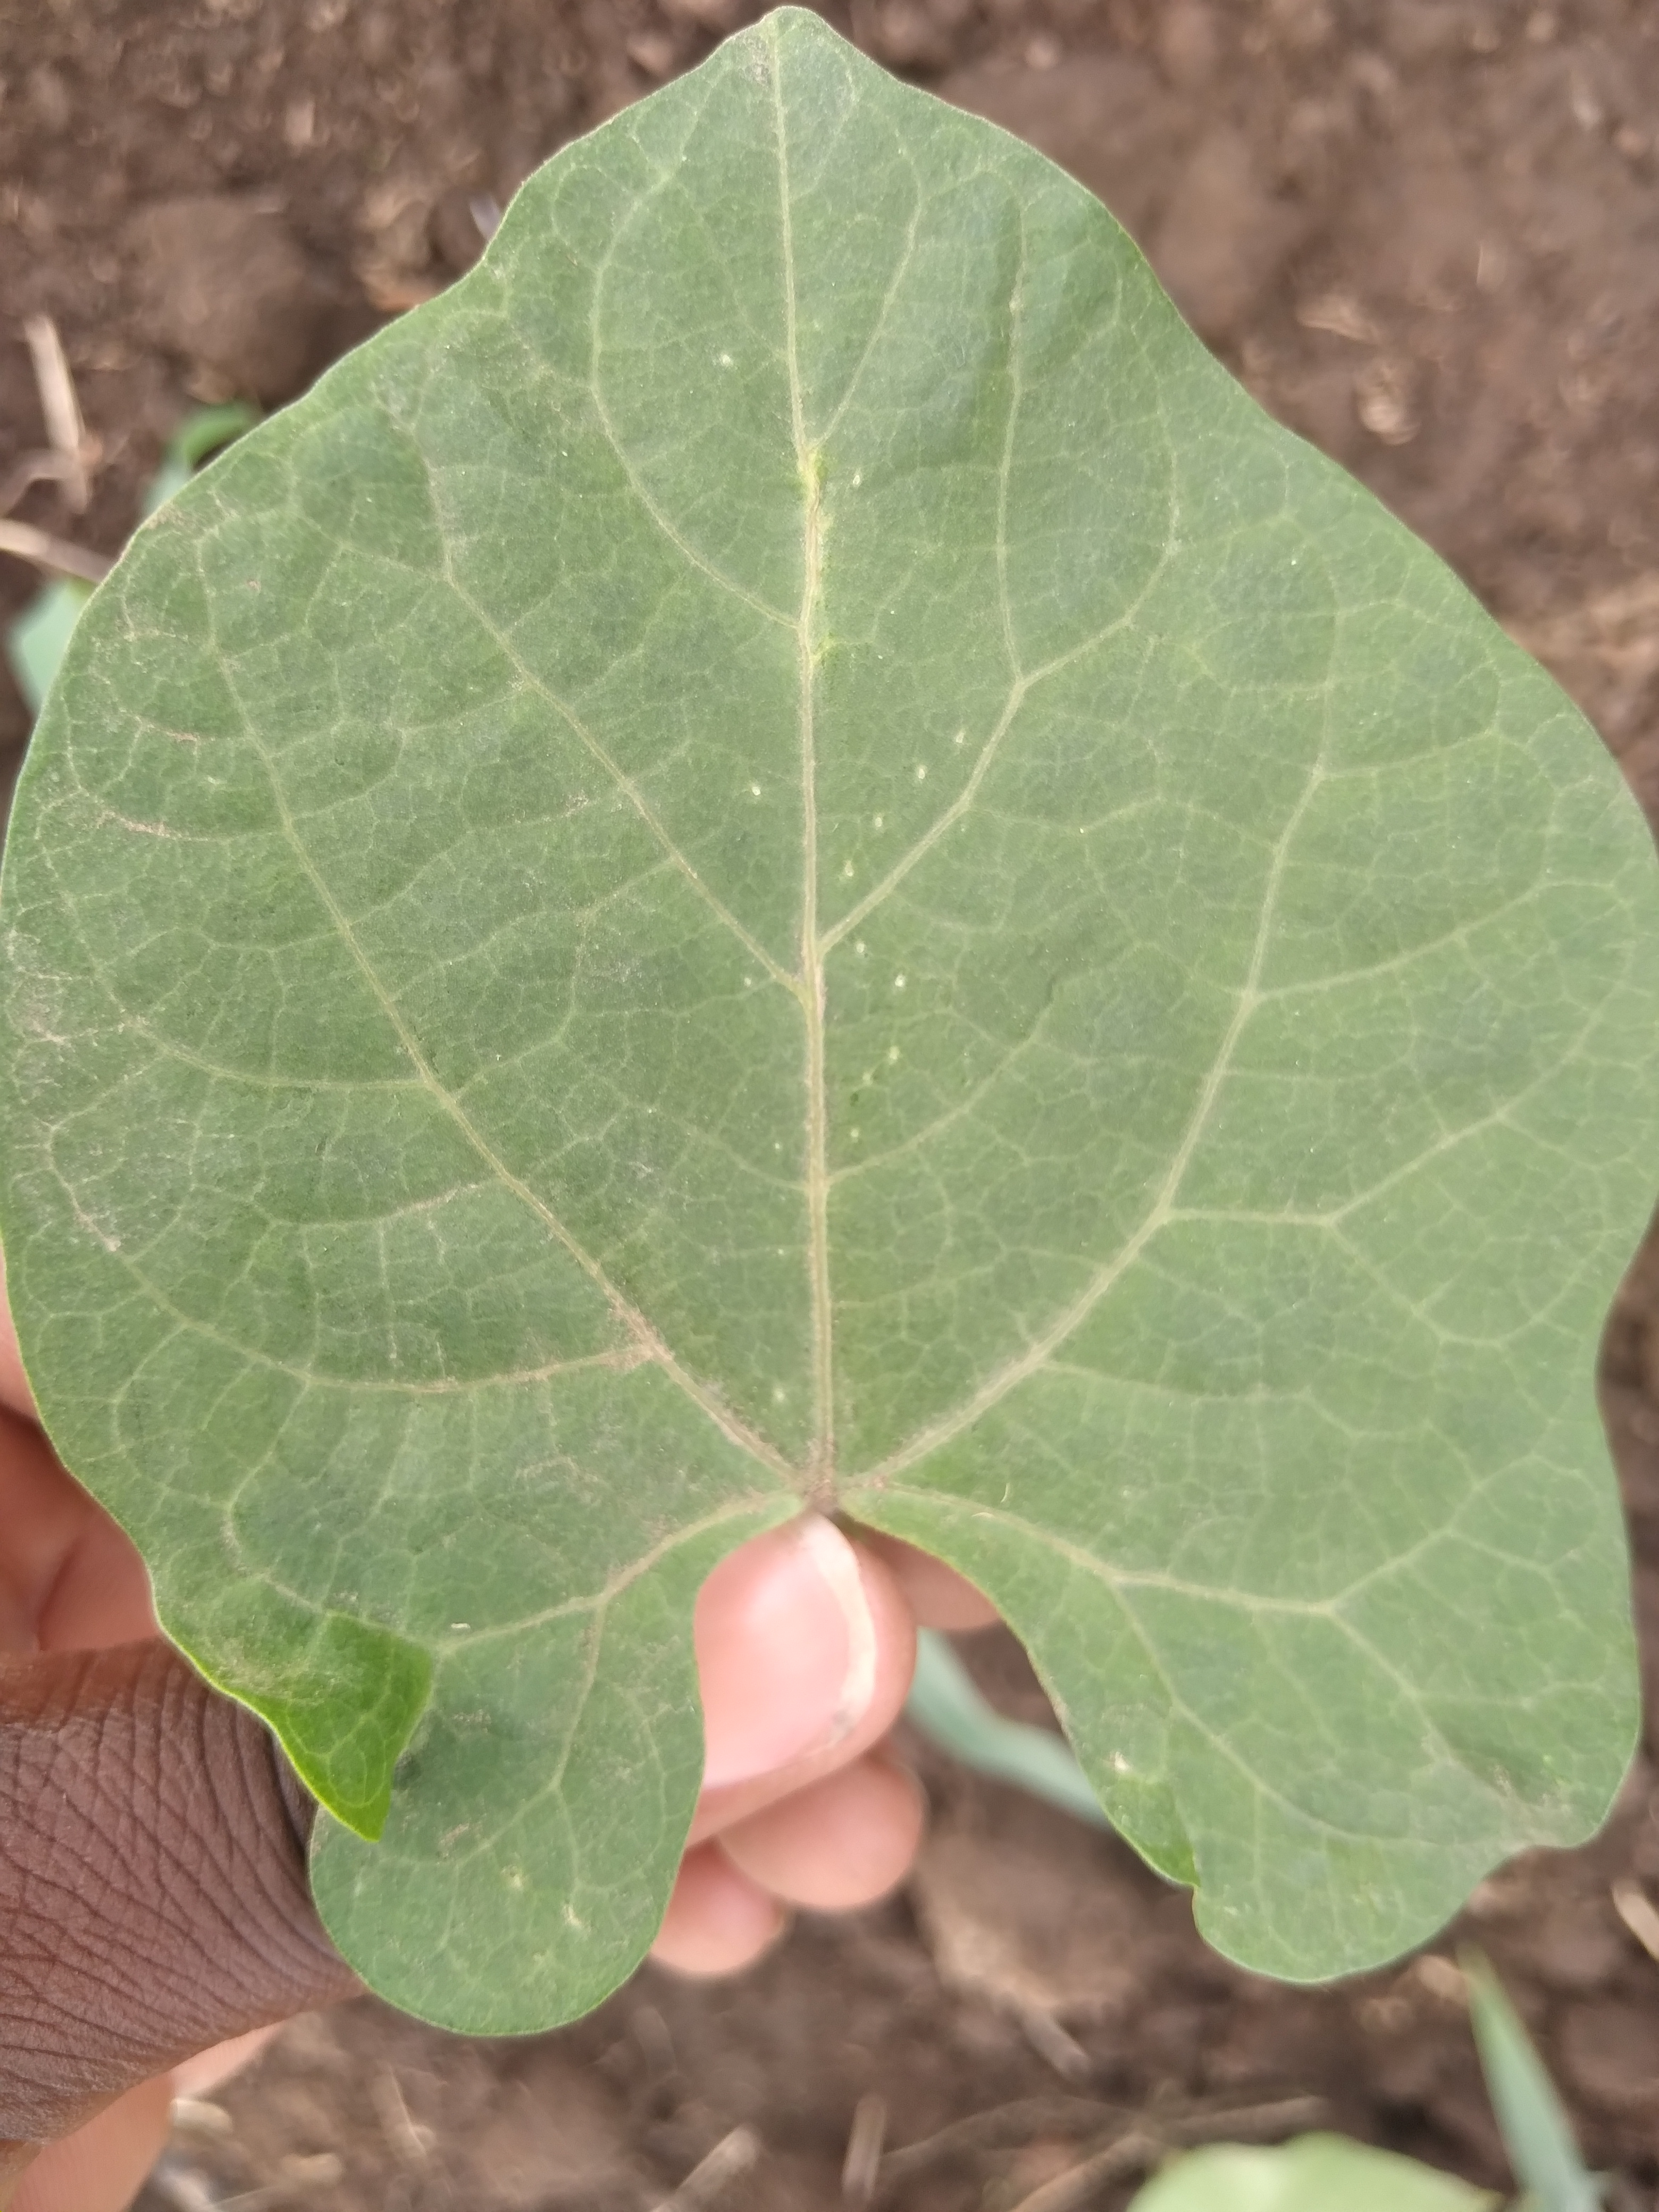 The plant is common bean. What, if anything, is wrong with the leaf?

healthy
